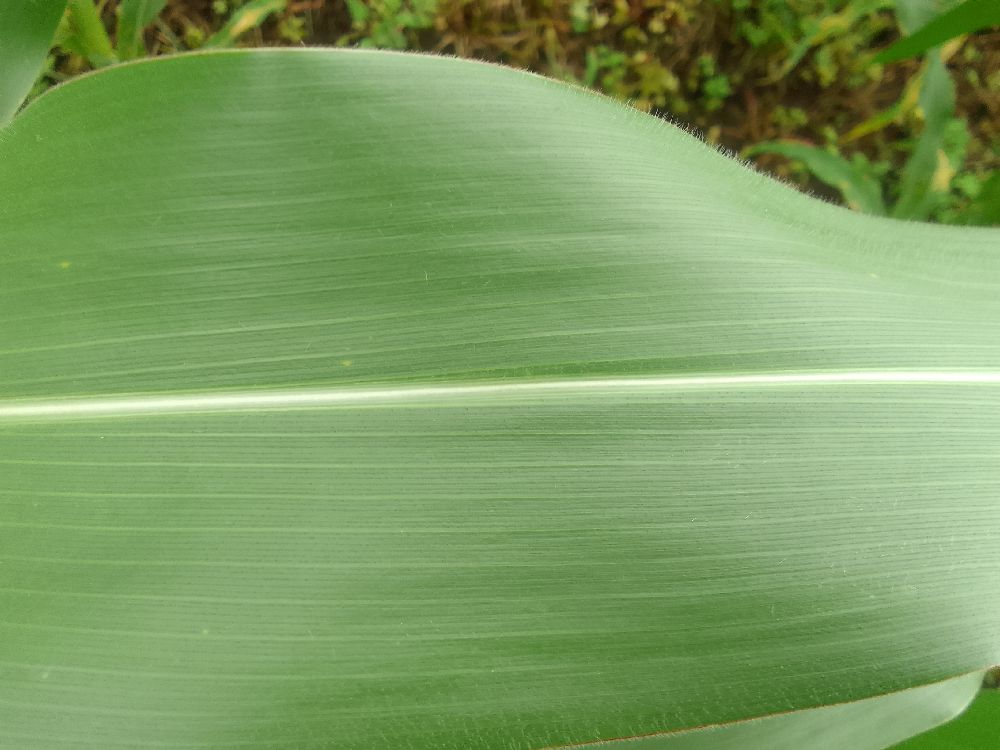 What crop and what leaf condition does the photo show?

maize, healthy
